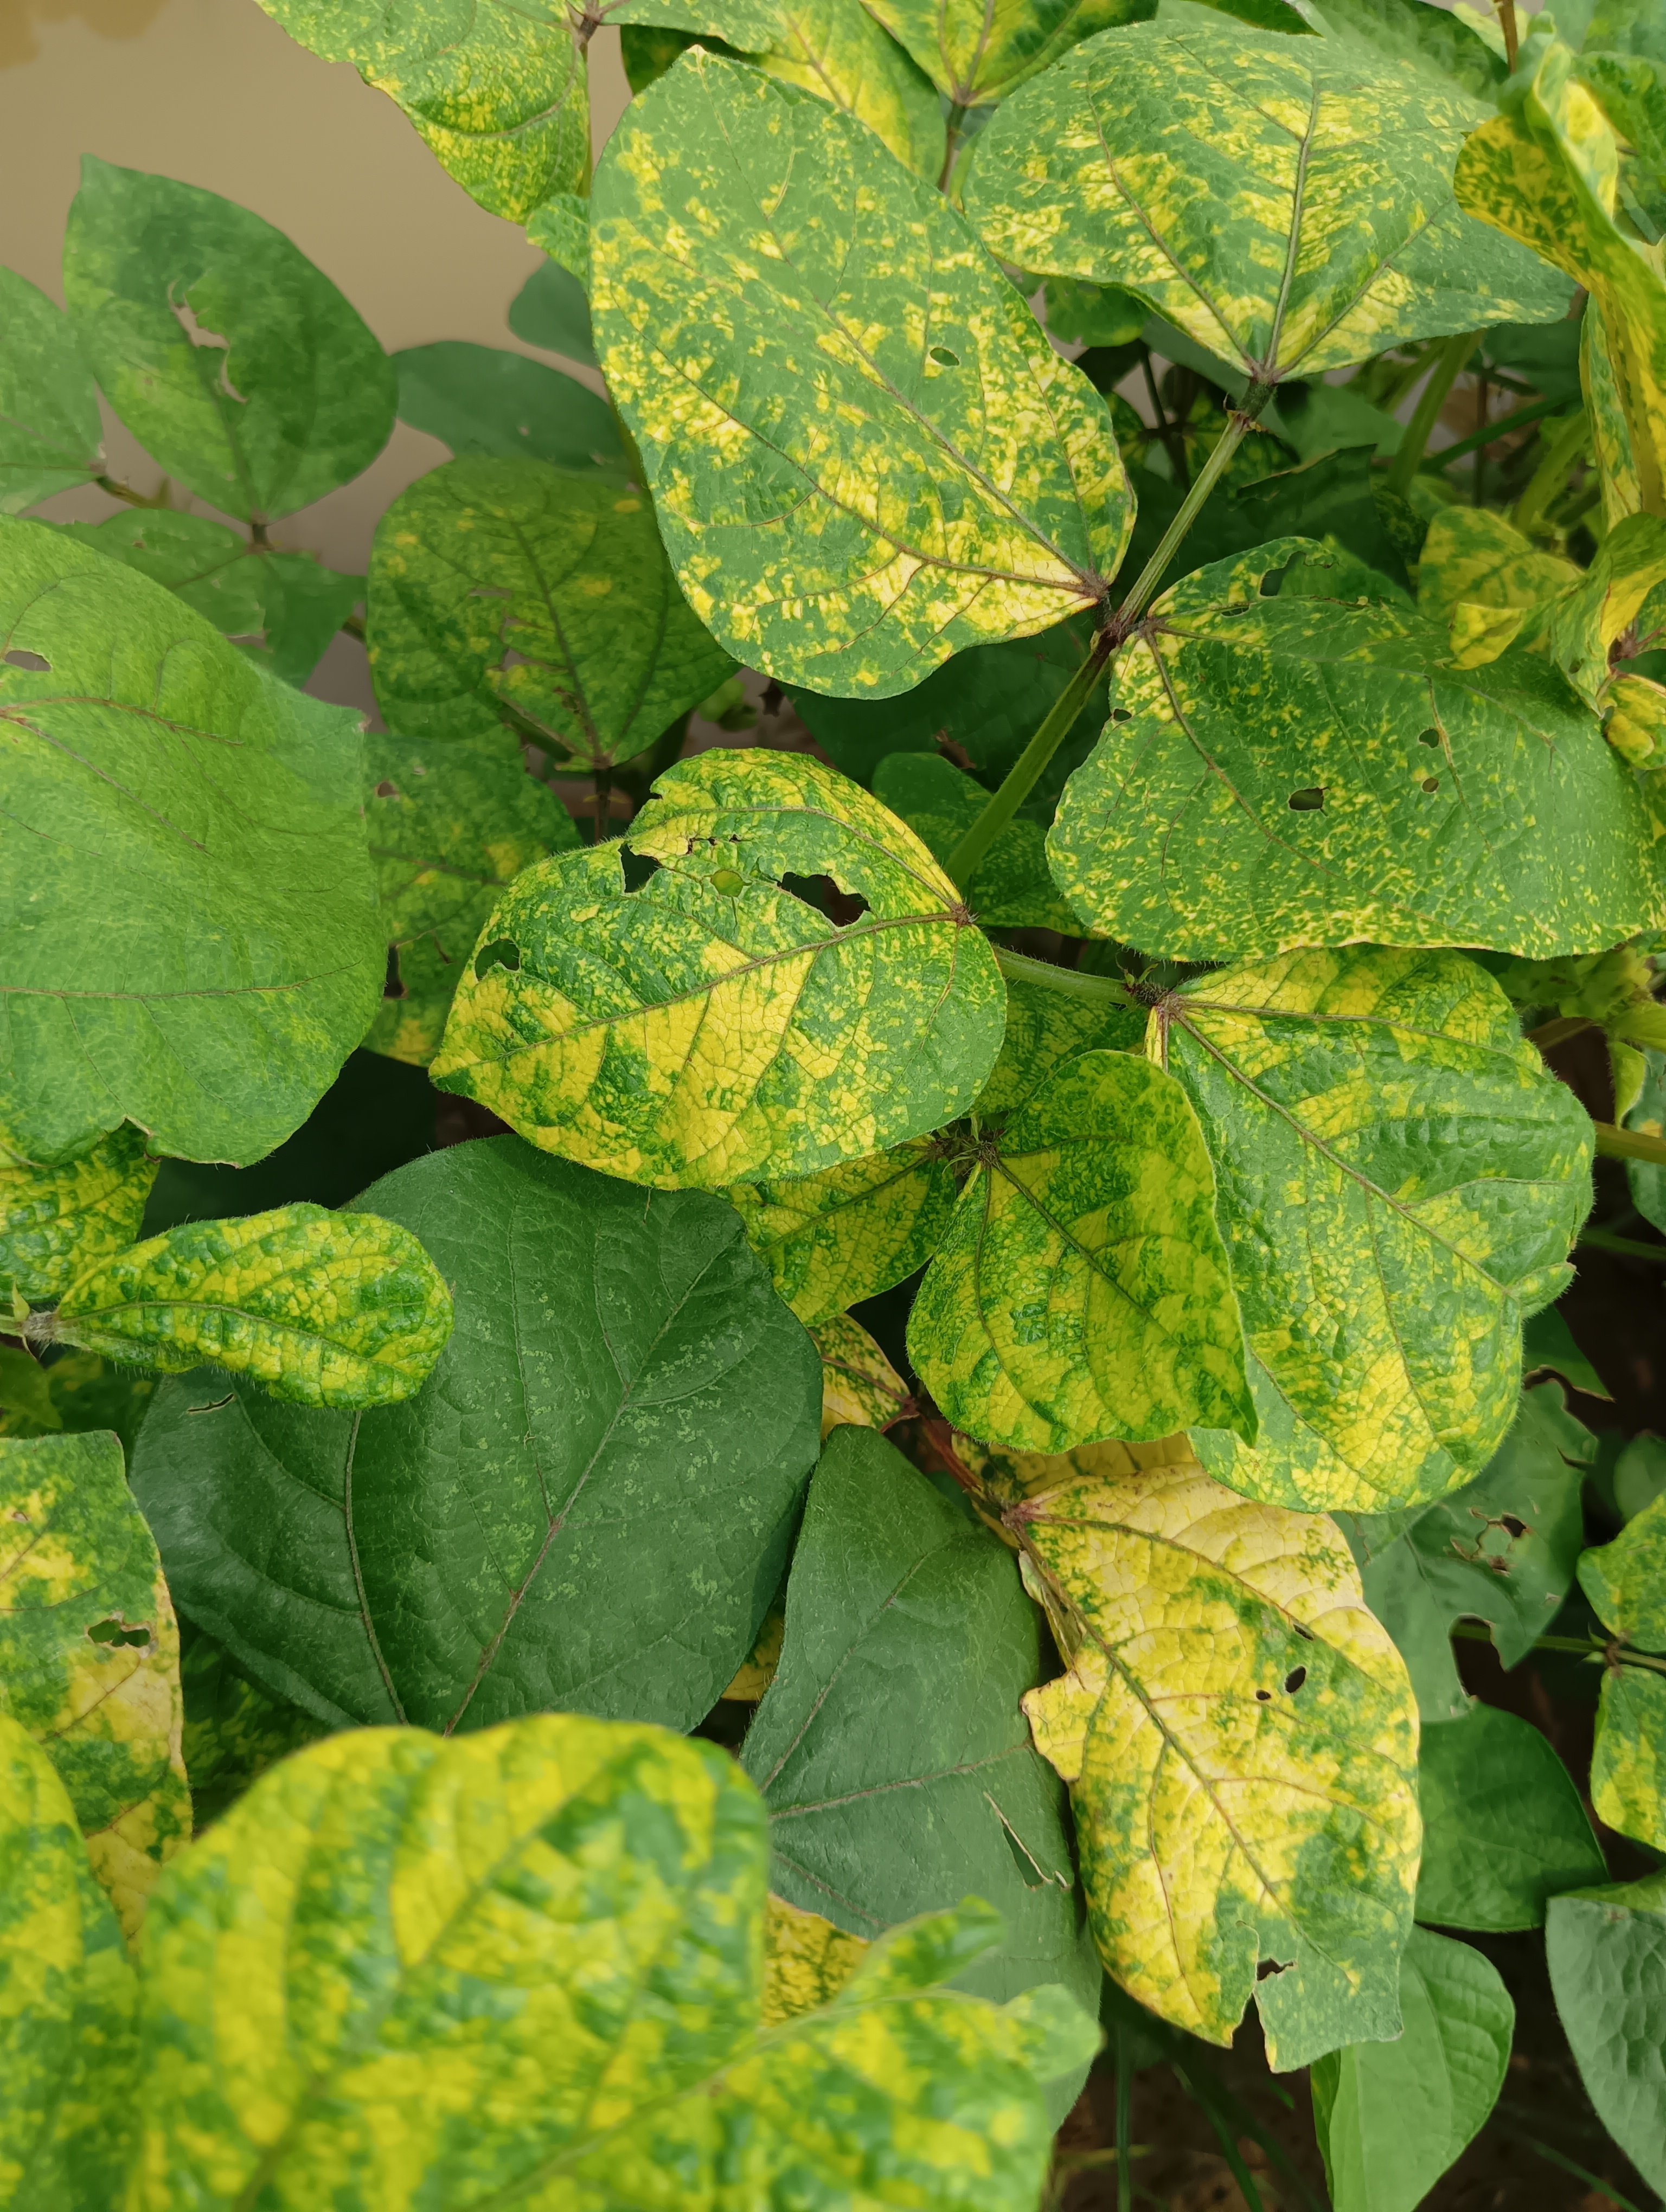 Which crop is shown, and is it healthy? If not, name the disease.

mungbean, yellow mosaic
